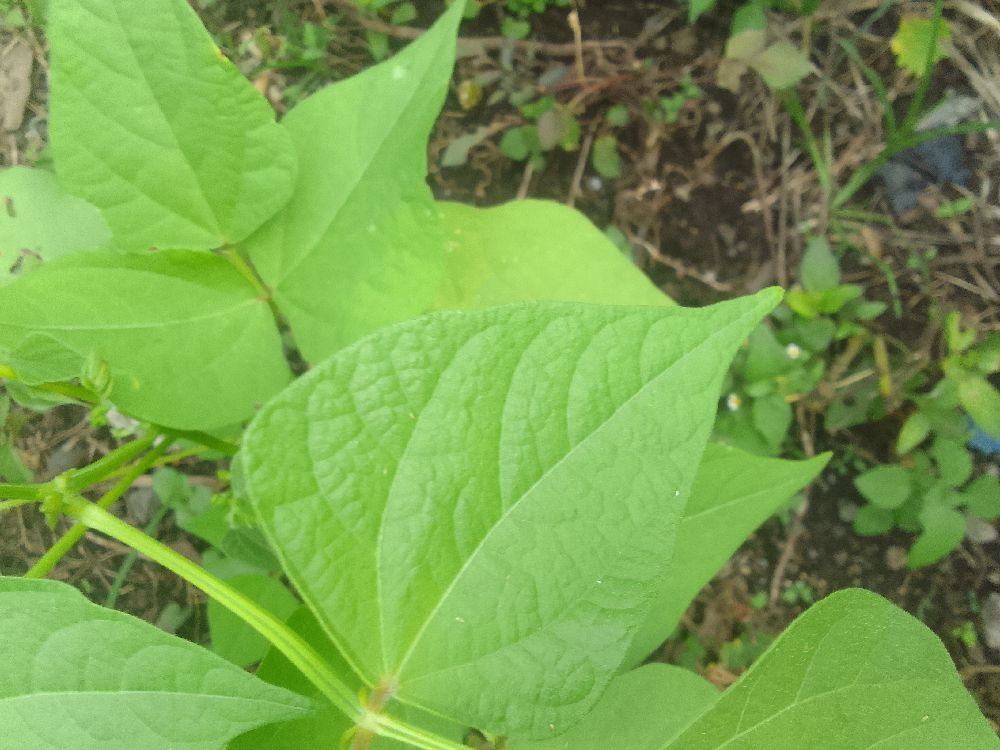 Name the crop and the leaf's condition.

common bean, healthy
